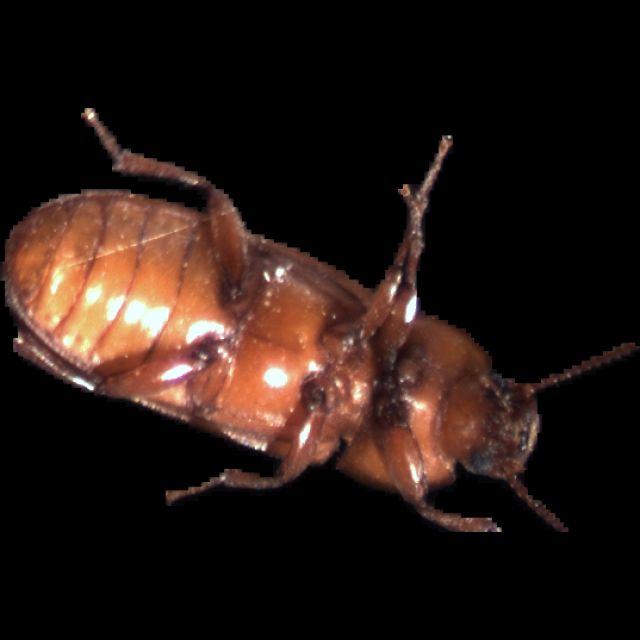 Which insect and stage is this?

mealworm beetle
